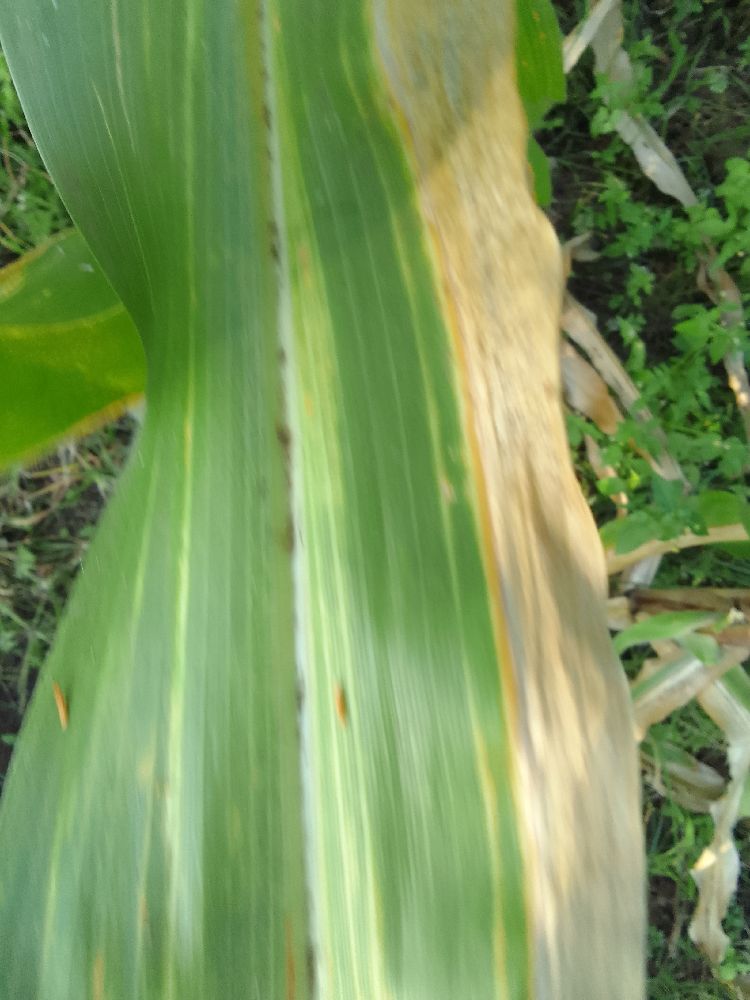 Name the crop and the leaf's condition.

maize, maize lethal necrosis
